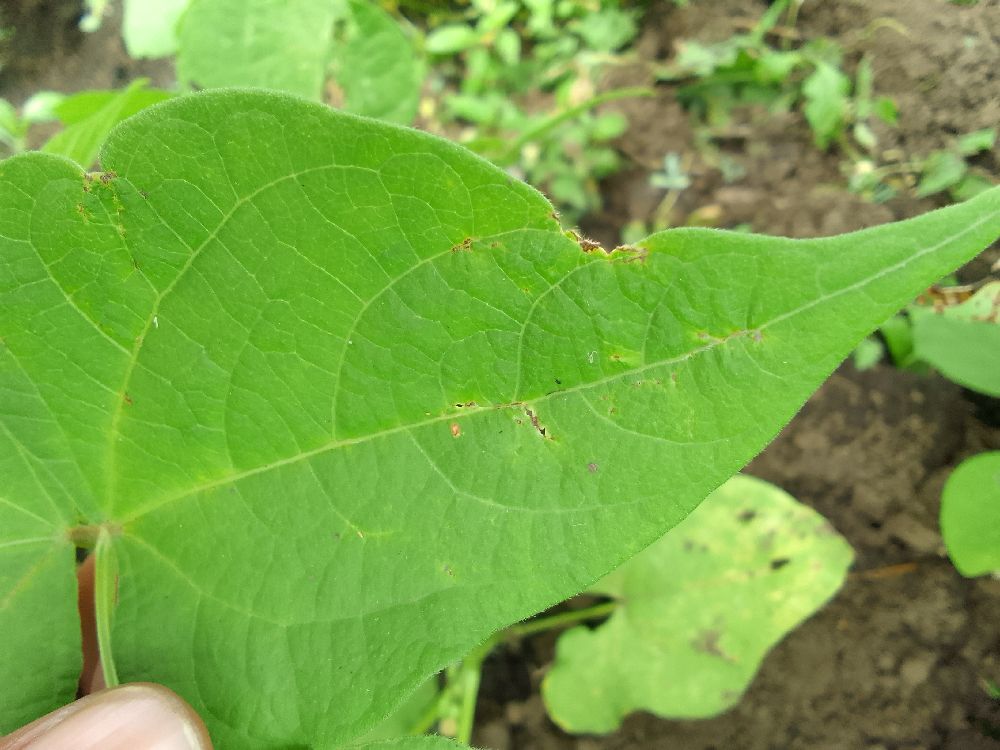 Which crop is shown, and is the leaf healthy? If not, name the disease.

common bean, healthy
